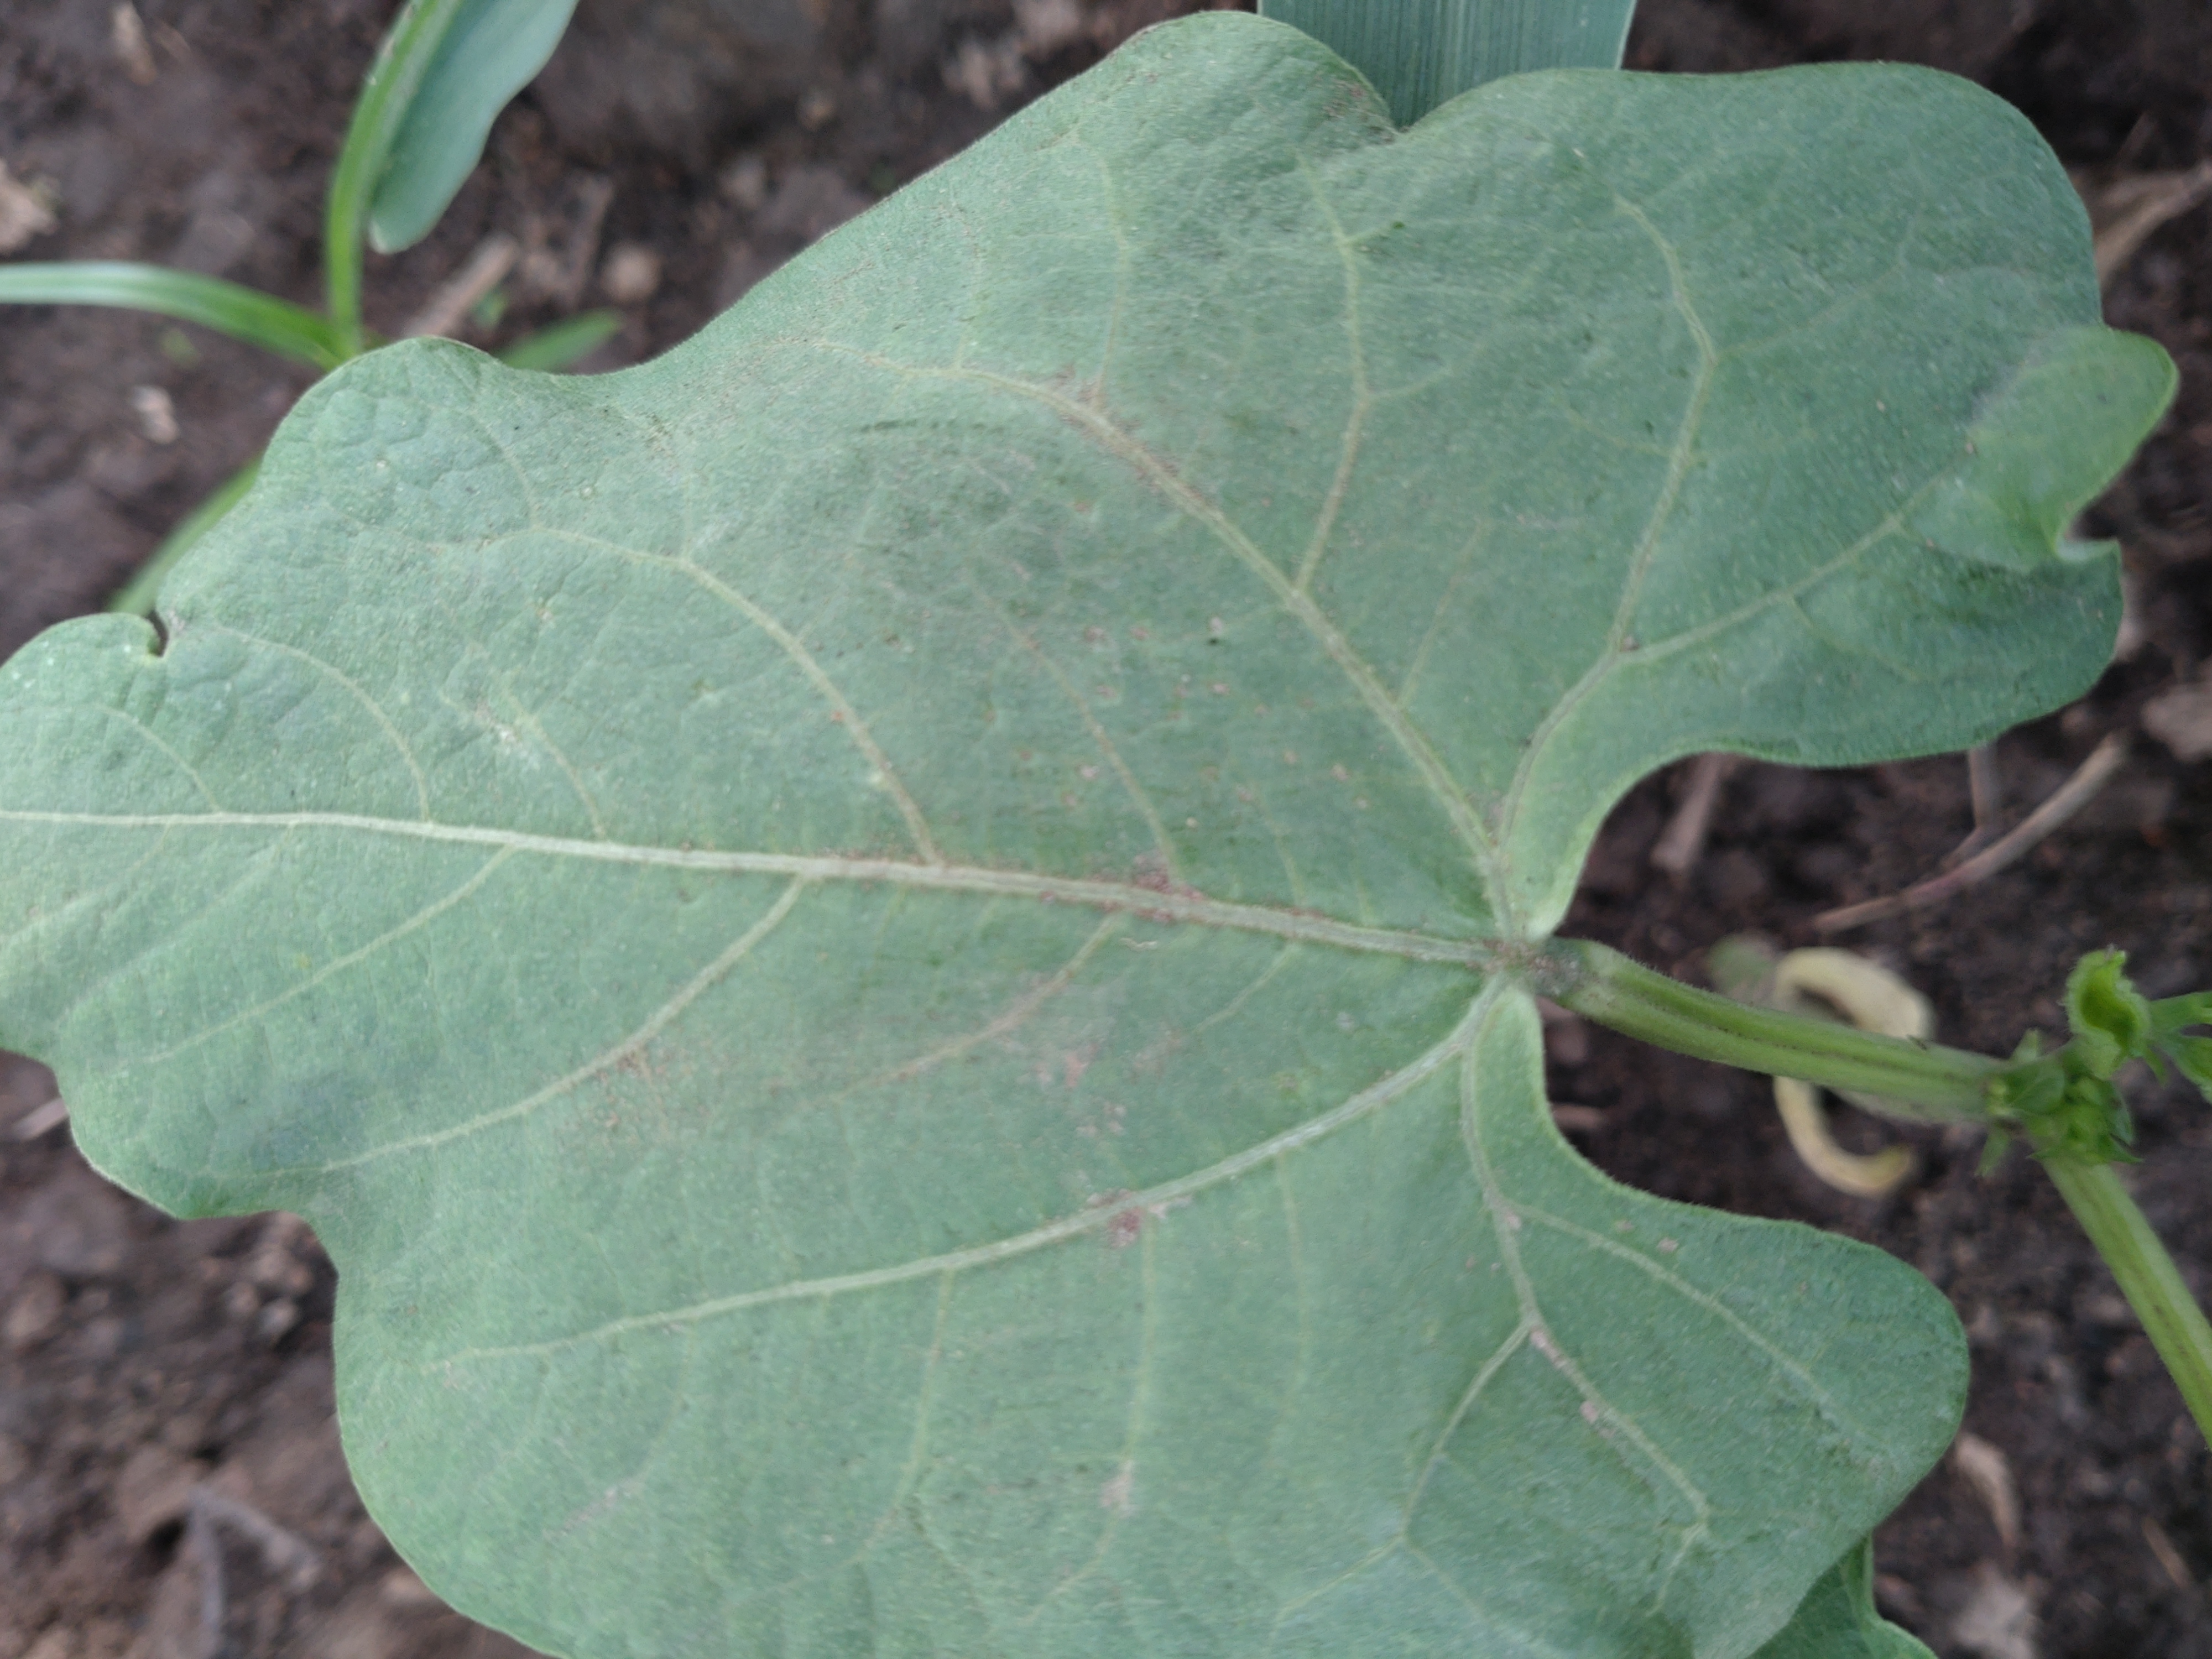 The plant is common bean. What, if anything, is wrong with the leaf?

healthy
